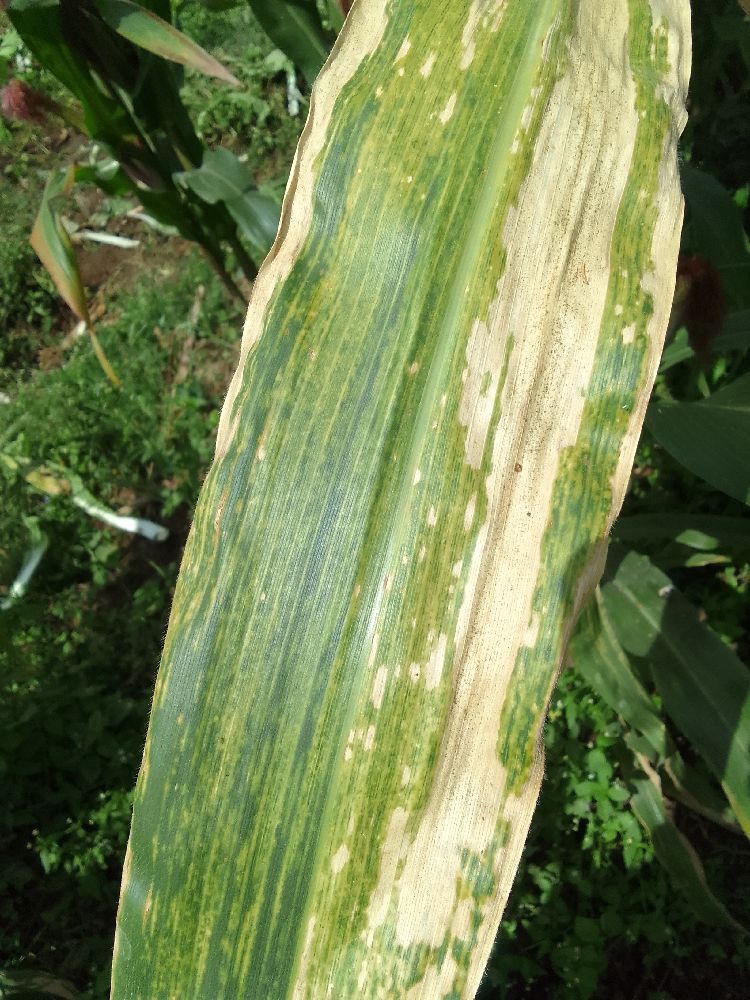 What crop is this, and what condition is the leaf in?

maize, maize lethal necrosis
